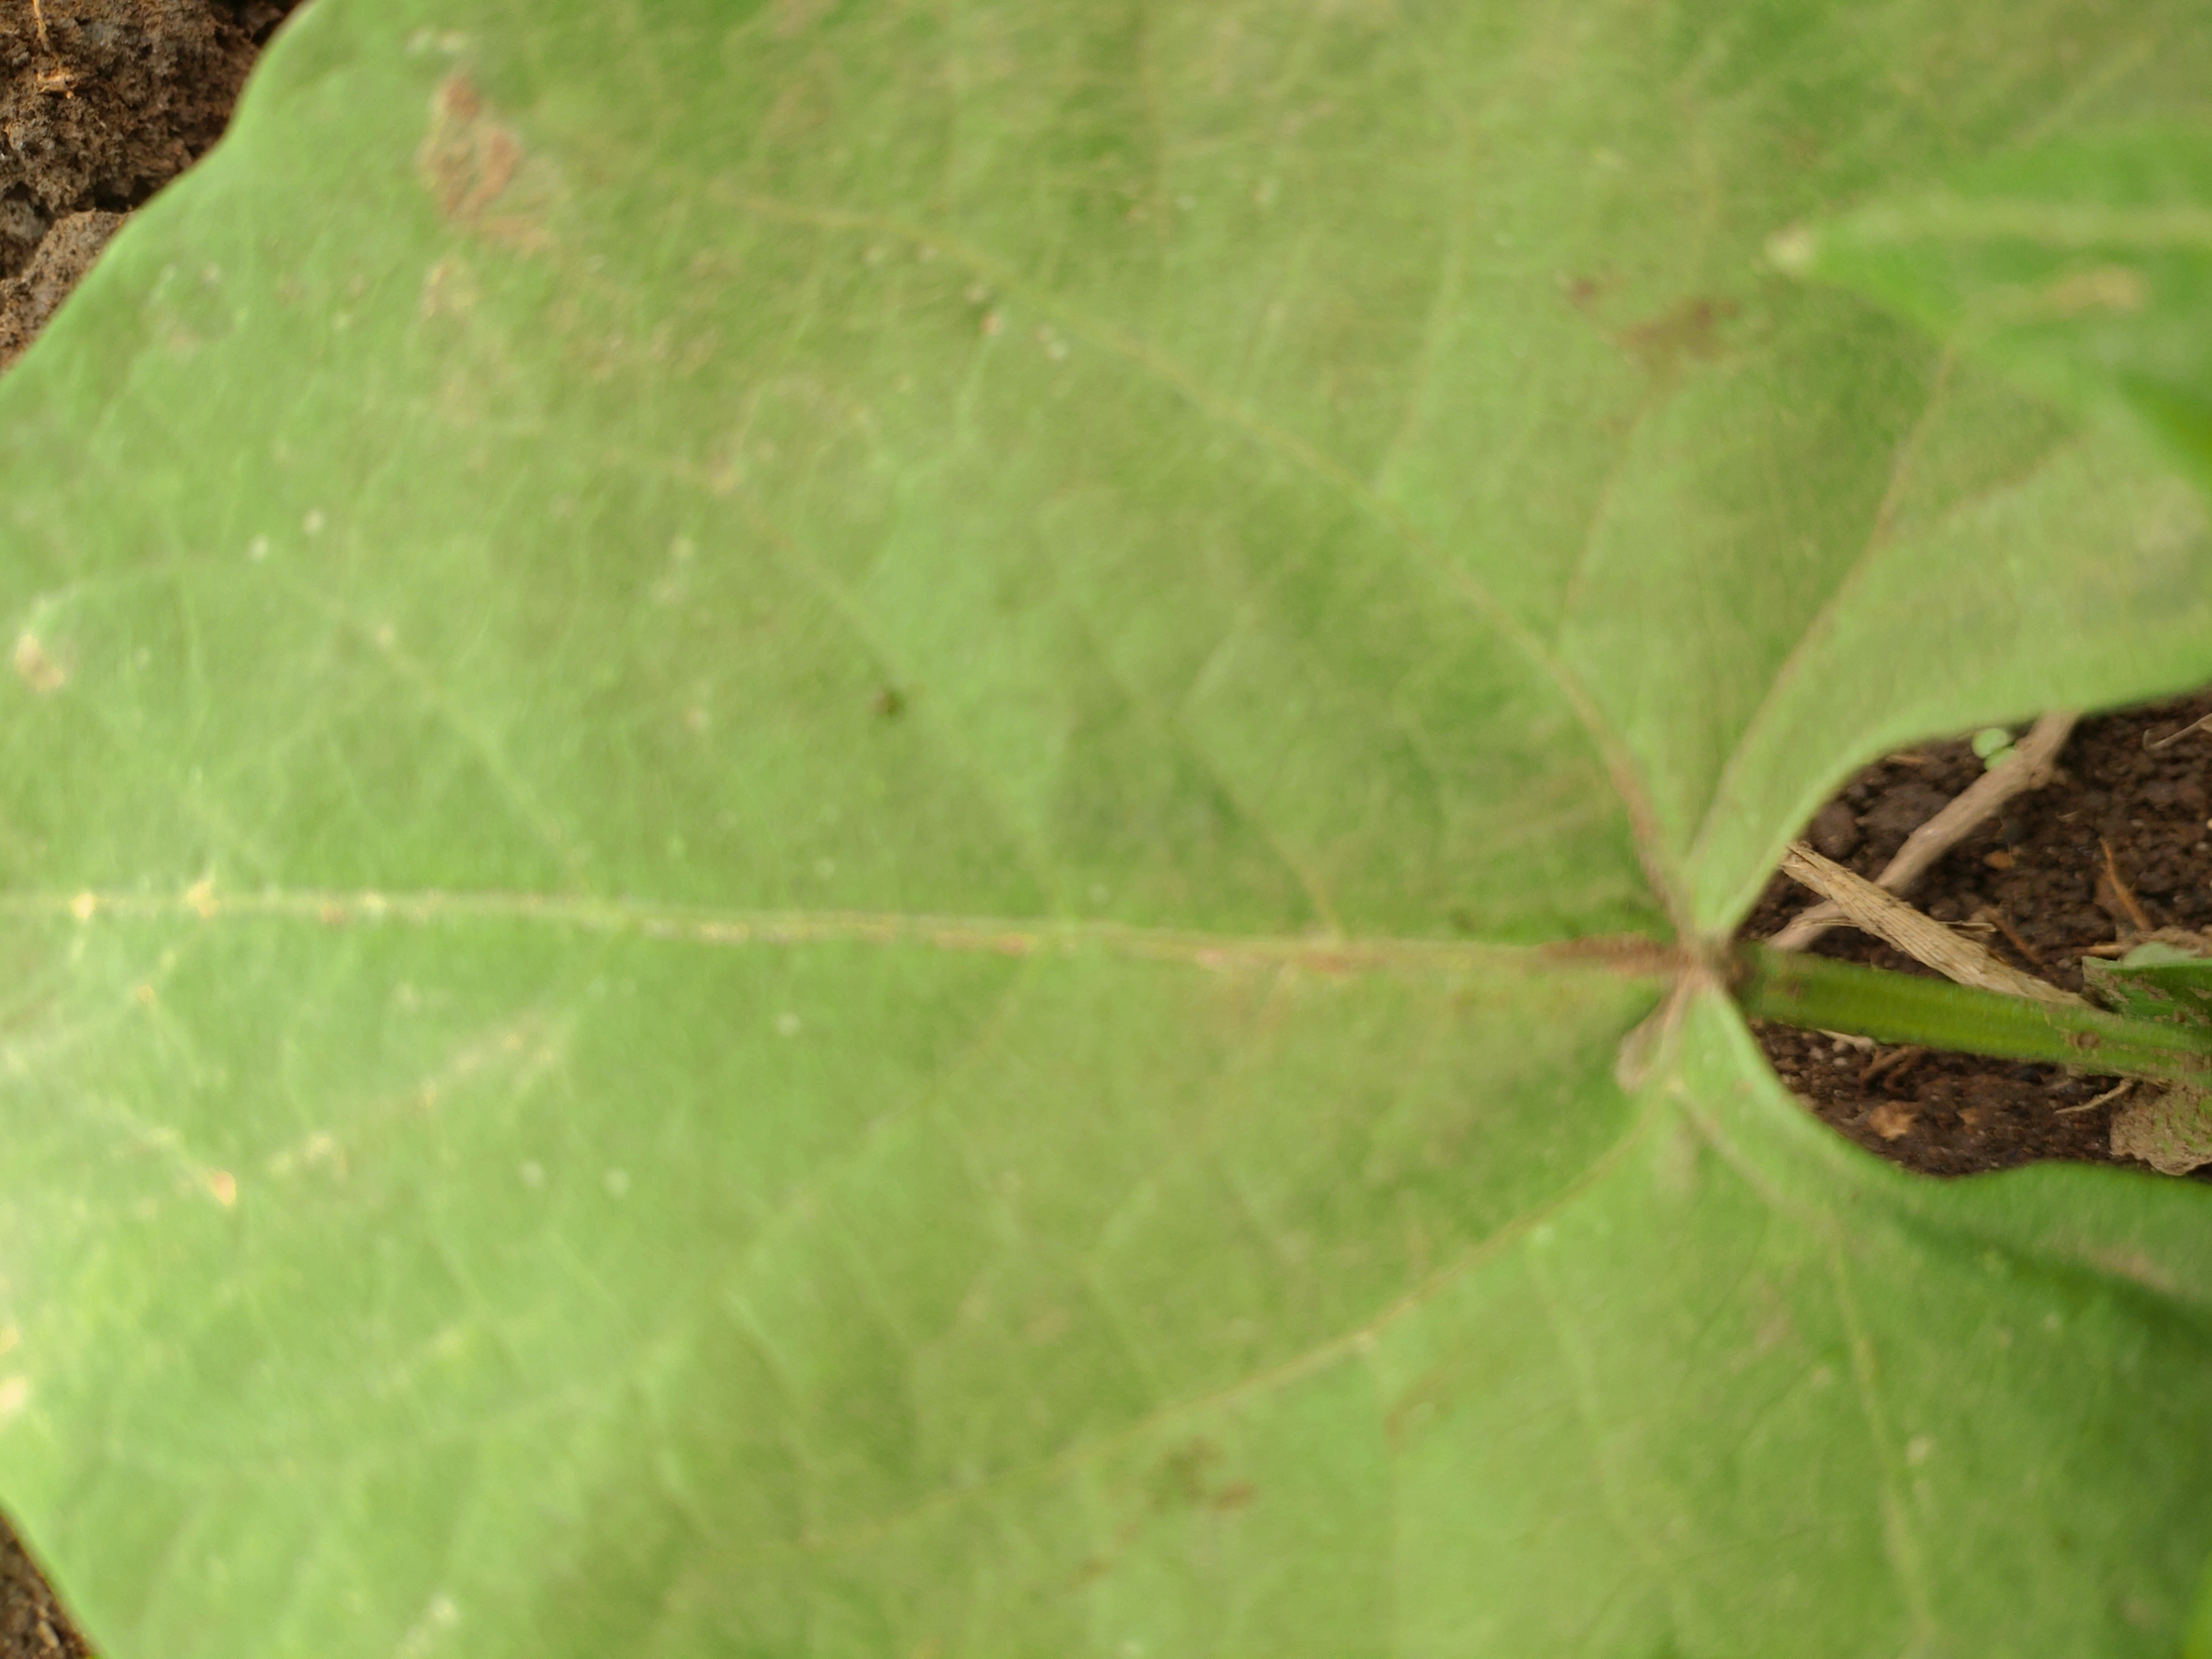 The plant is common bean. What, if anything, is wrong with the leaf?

healthy
